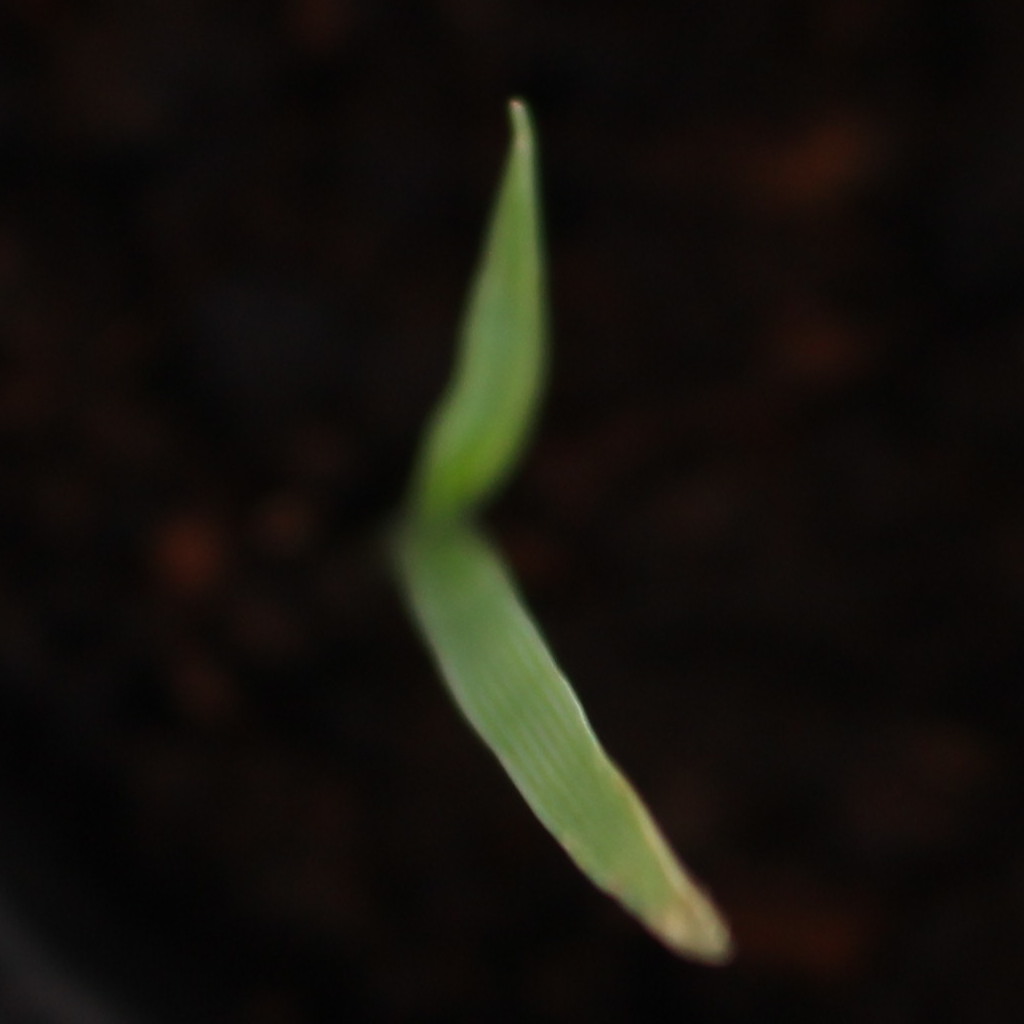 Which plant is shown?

Avena sterilis
